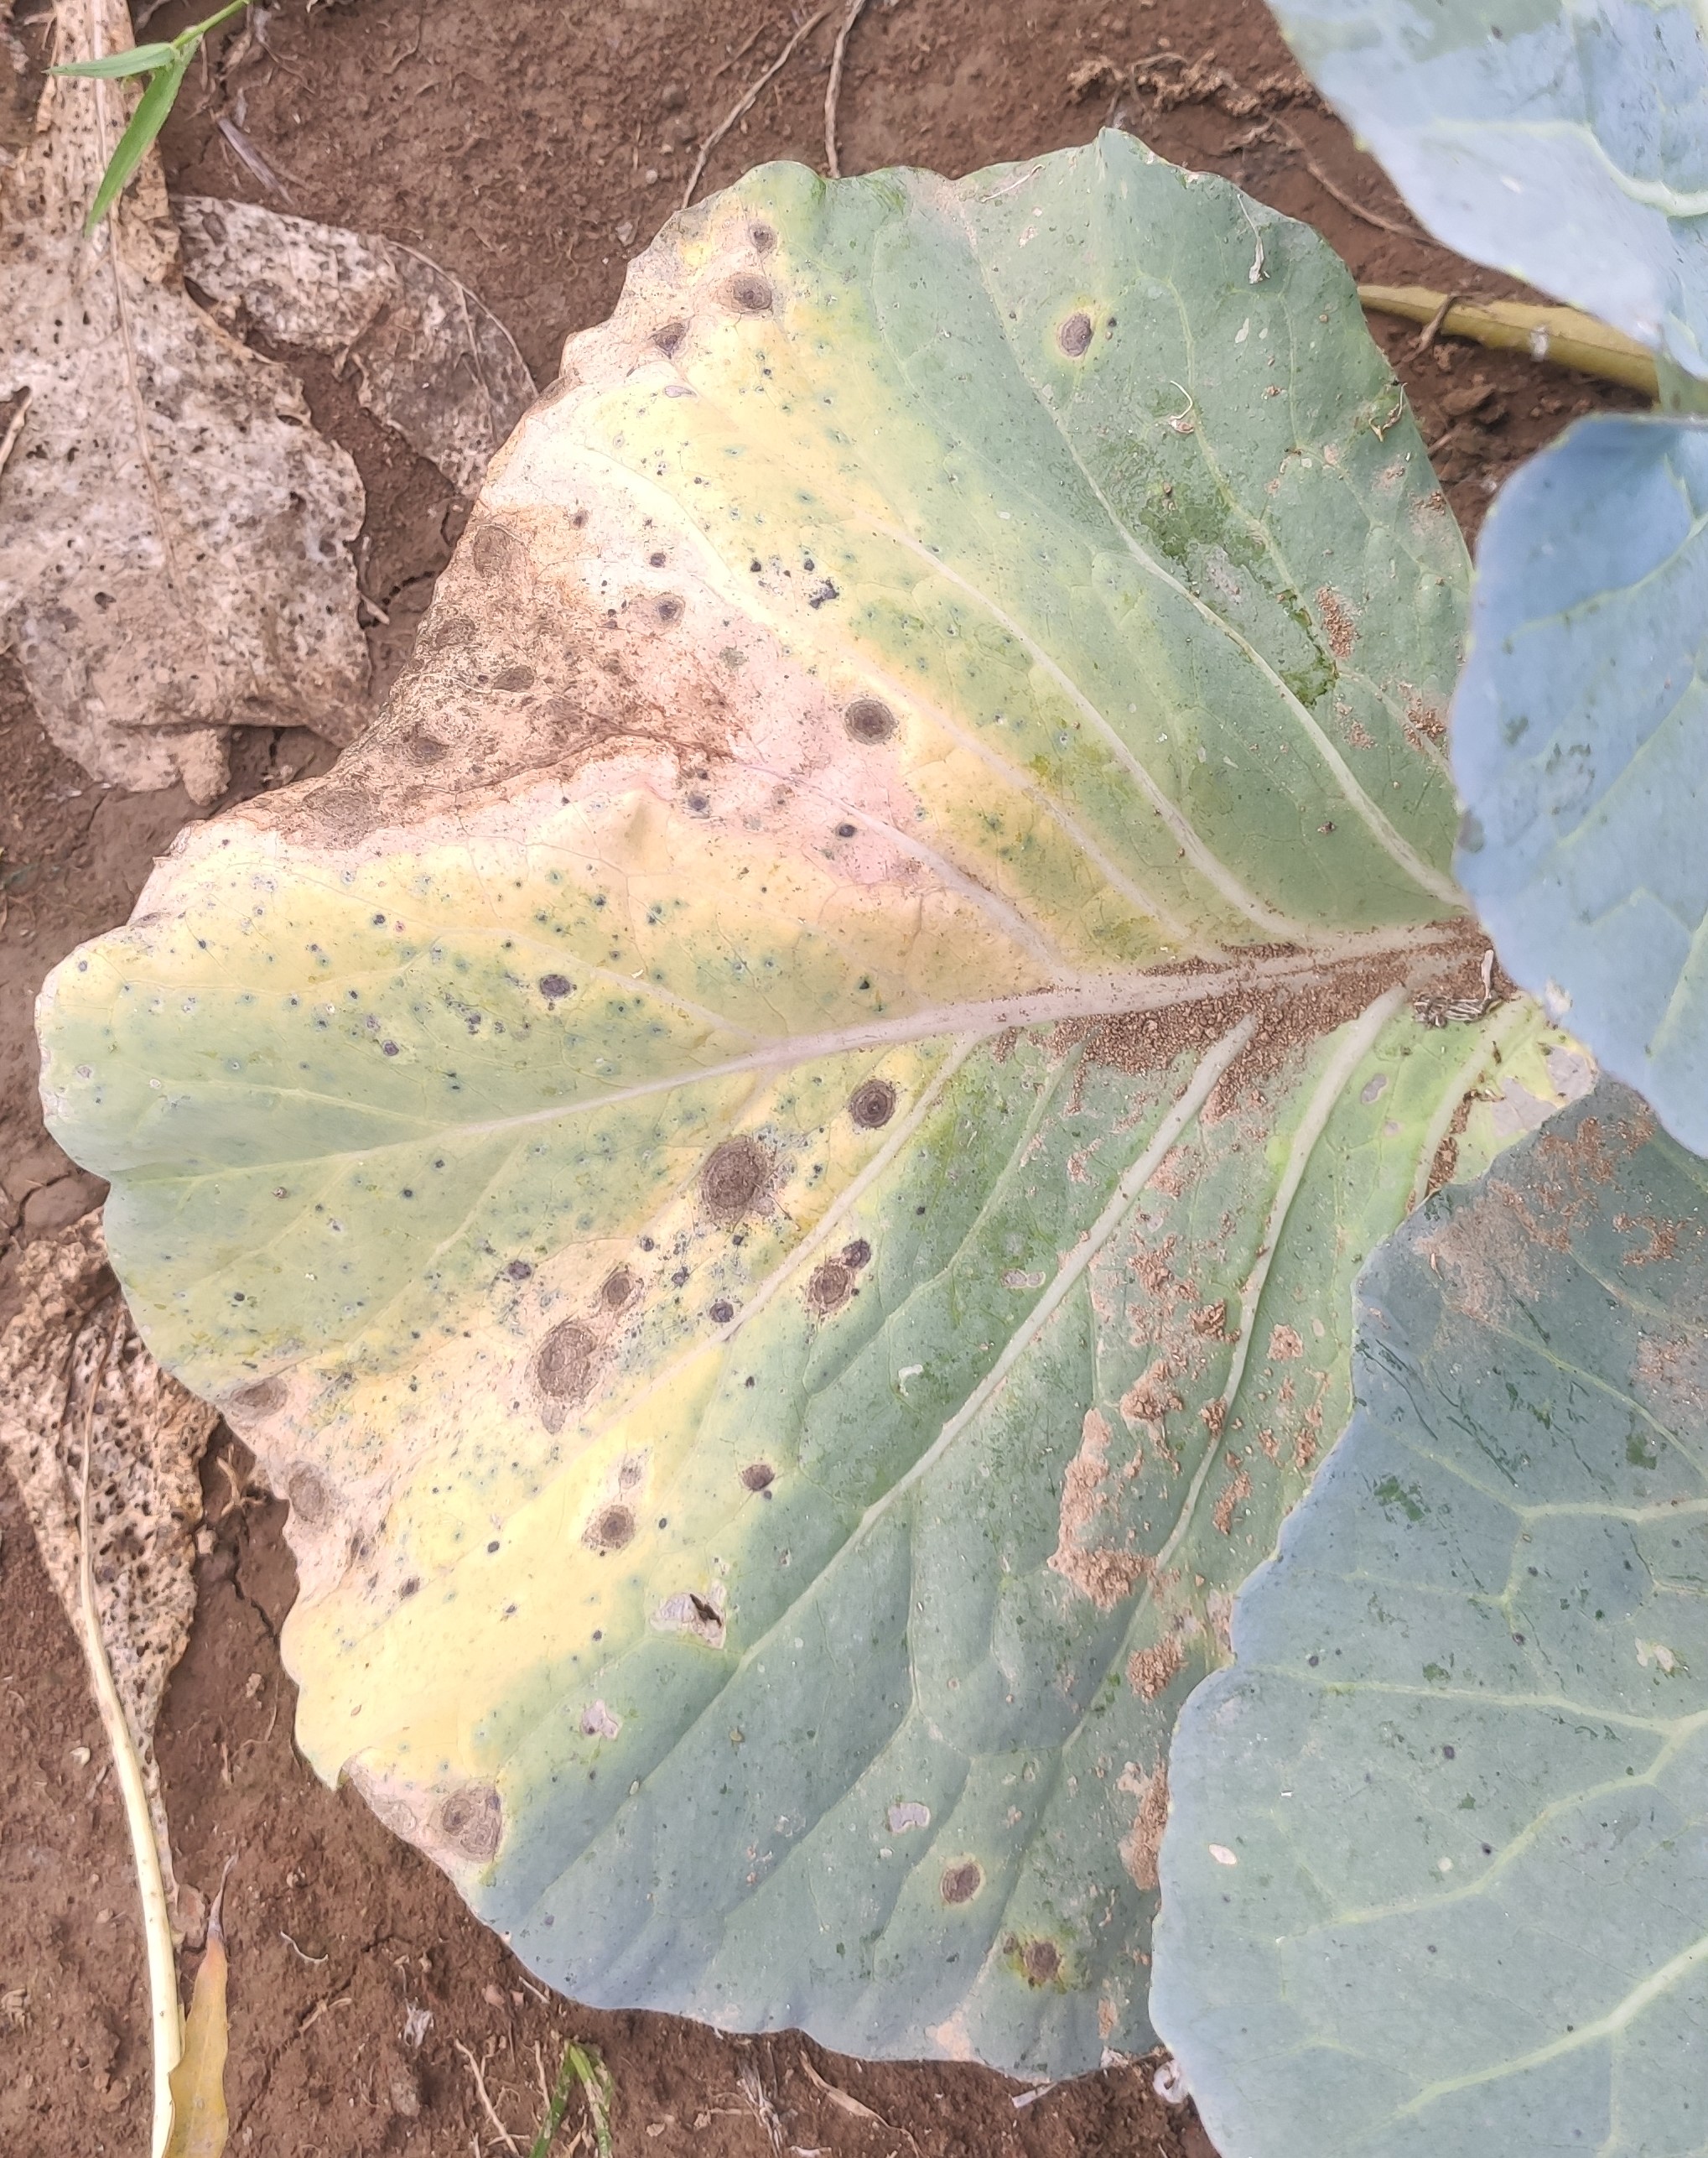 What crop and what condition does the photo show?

cabbage, alternaria
